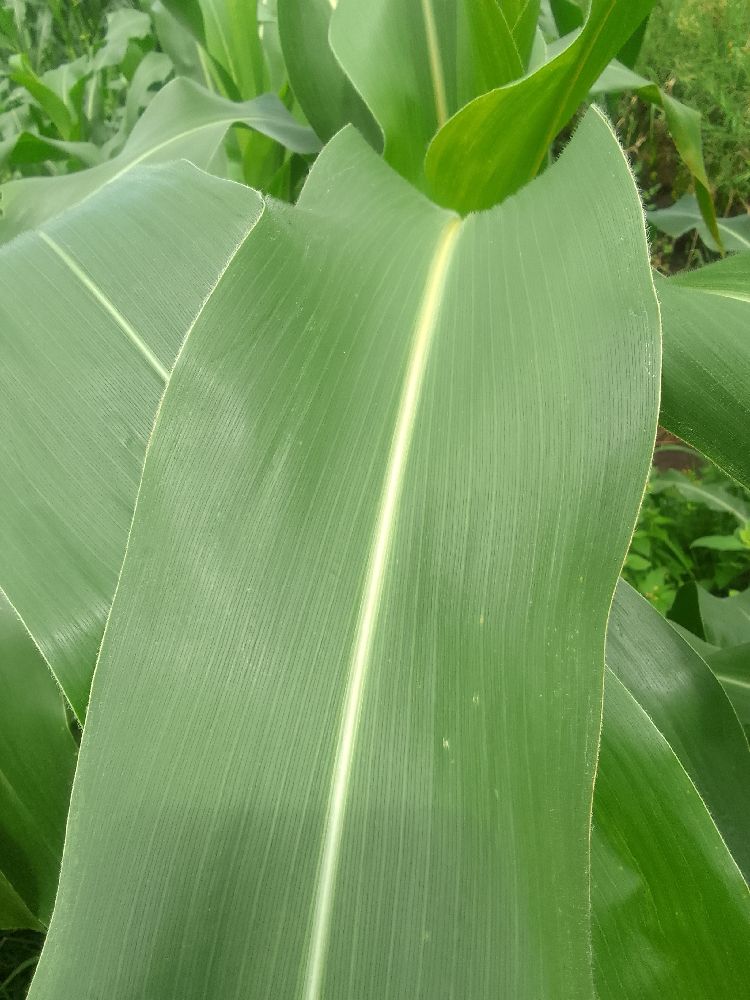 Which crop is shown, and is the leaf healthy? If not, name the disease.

maize, healthy
